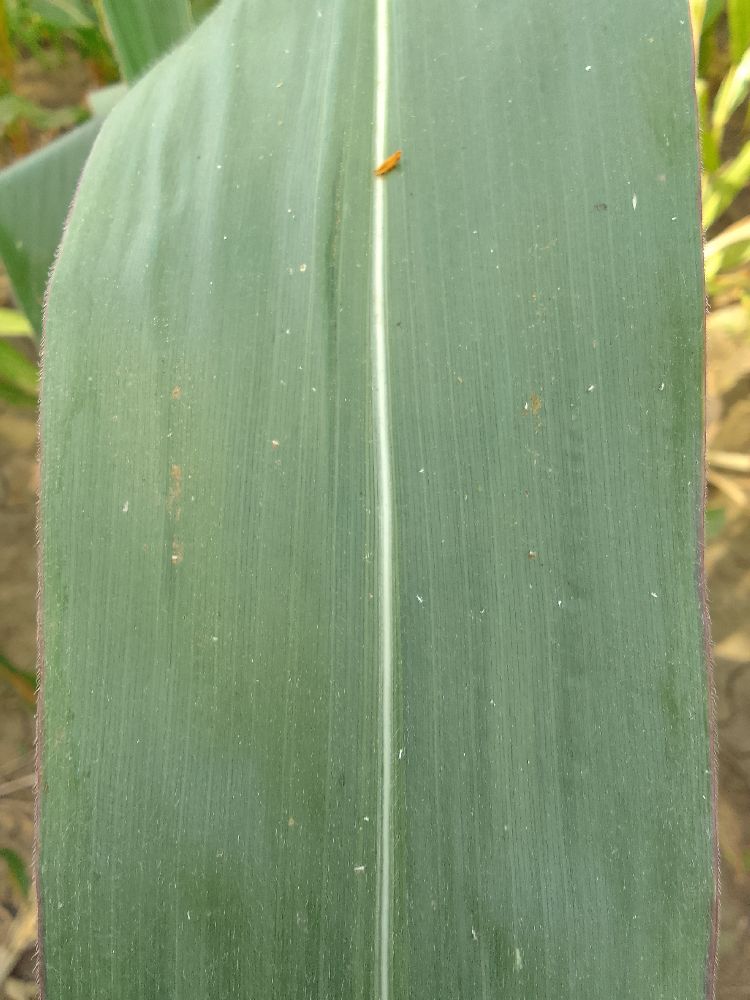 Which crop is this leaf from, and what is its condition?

maize, healthy
